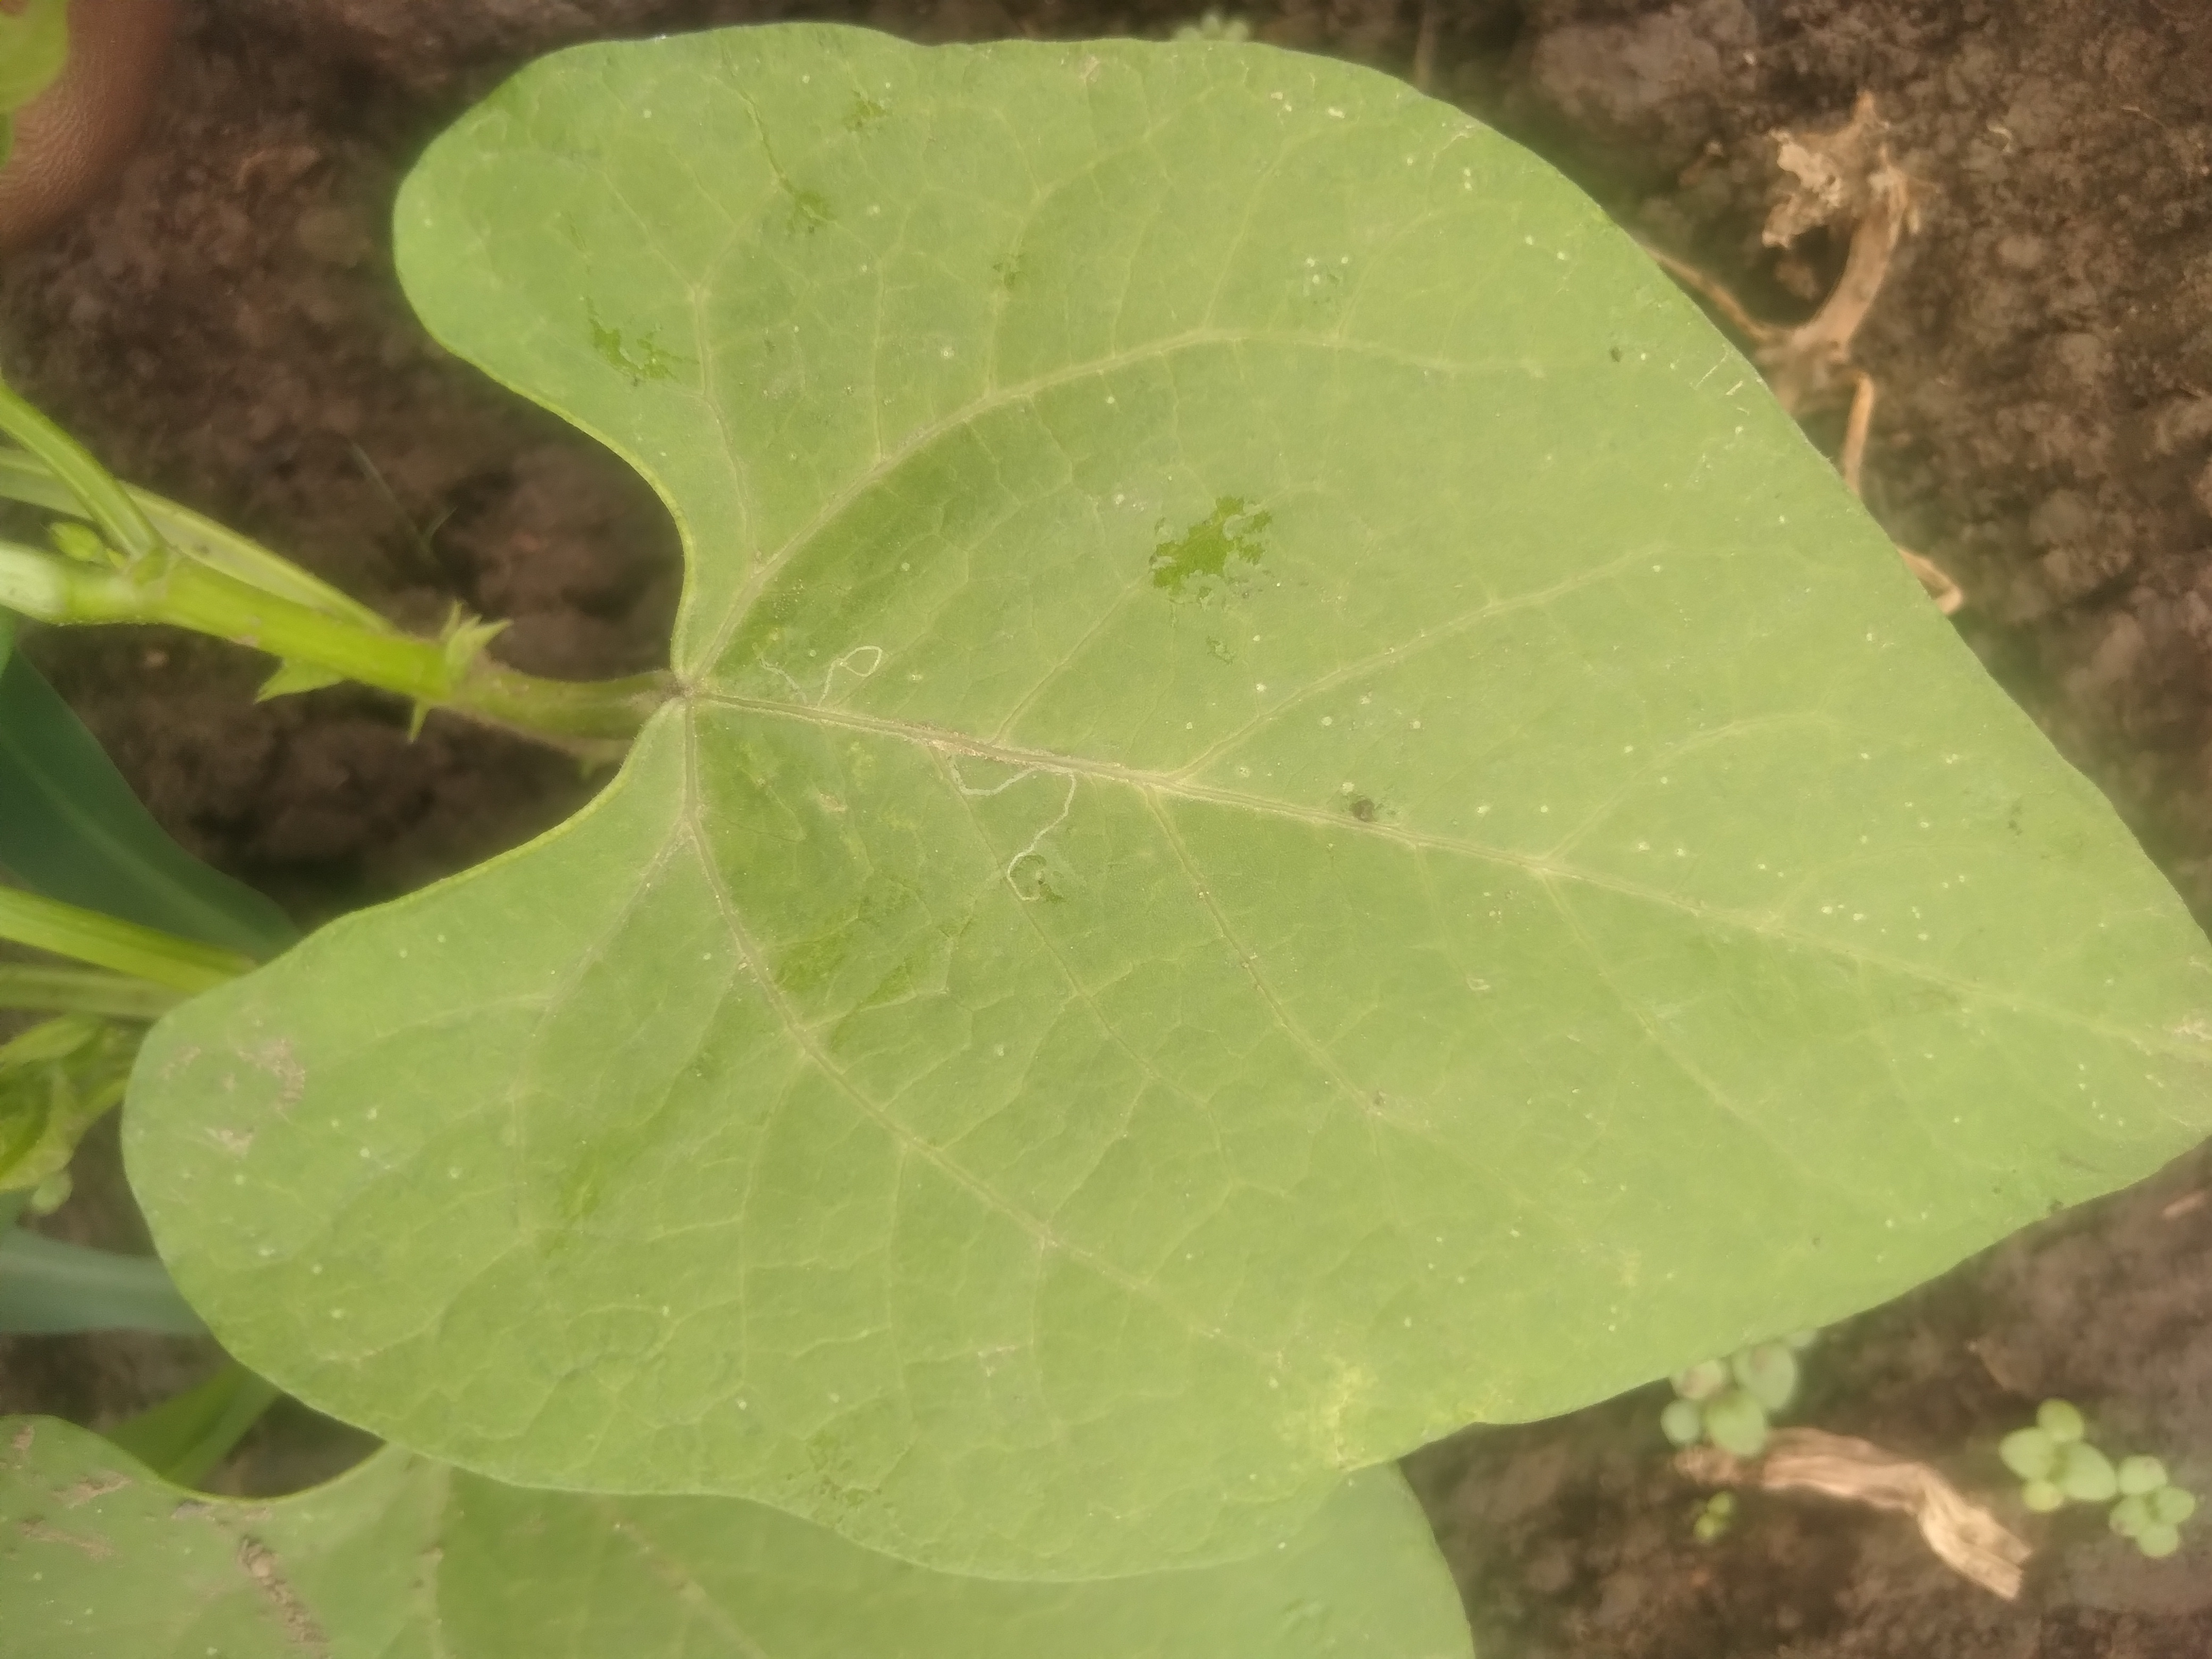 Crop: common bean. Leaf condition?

healthy
